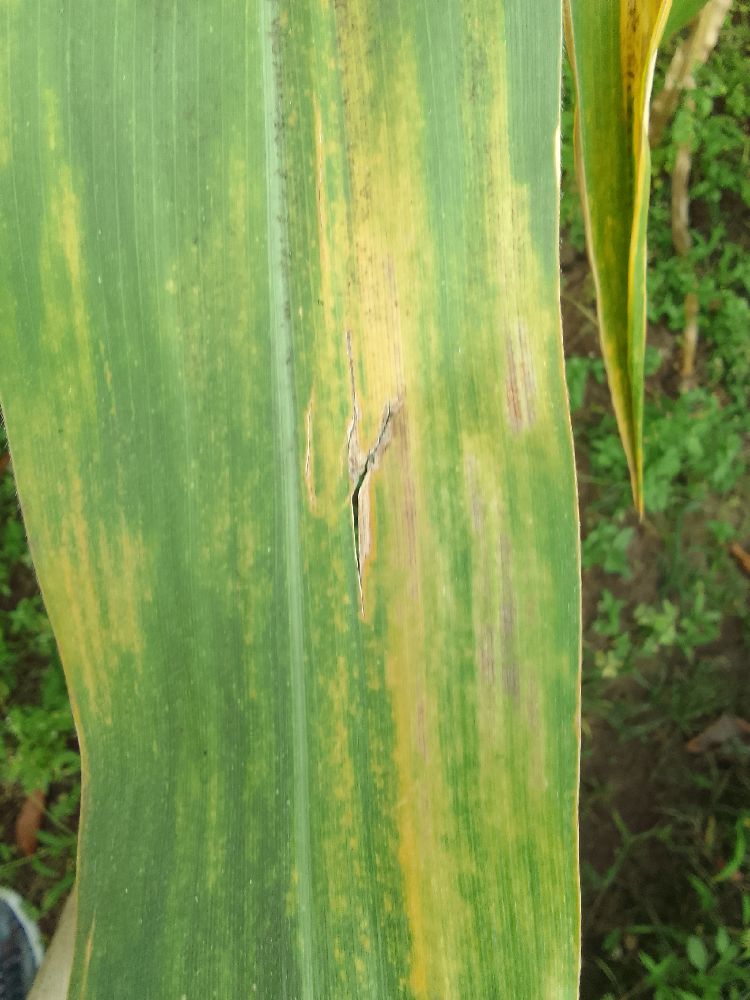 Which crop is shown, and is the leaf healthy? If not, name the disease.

maize, maize lethal necrosis
